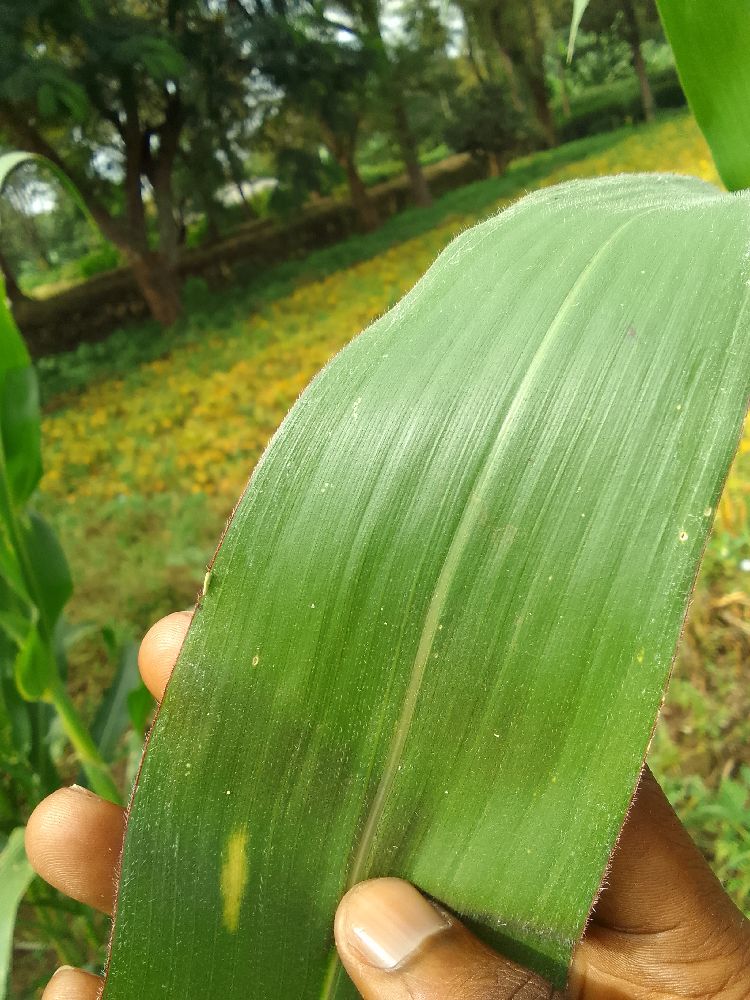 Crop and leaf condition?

maize, healthy
